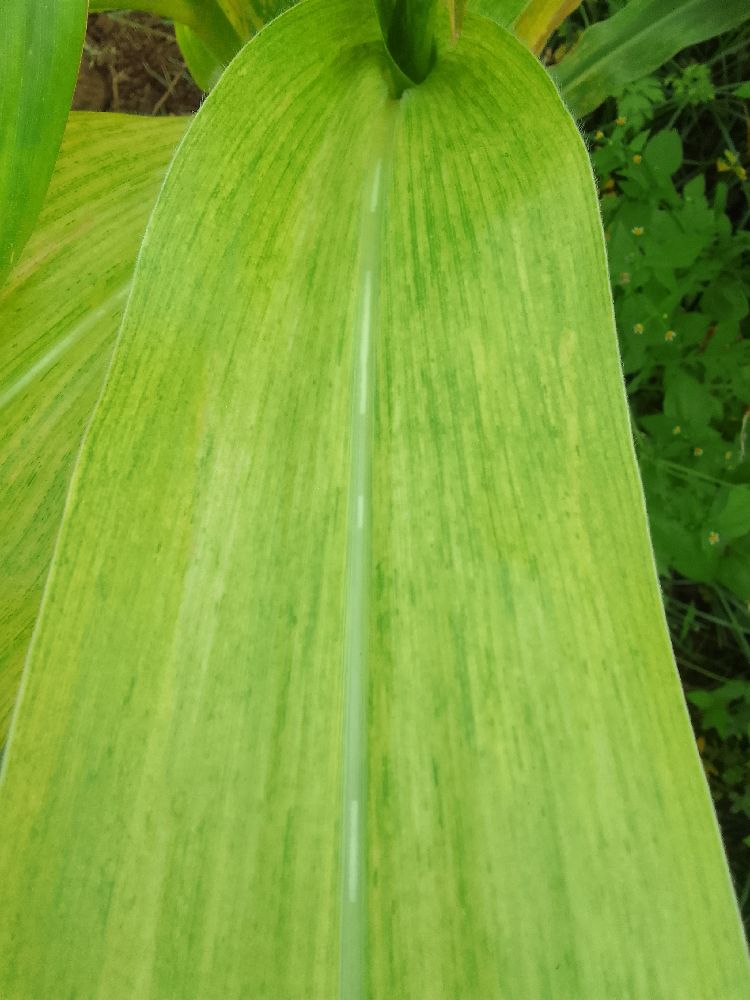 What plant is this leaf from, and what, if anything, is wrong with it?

maize, maize lethal necrosis
